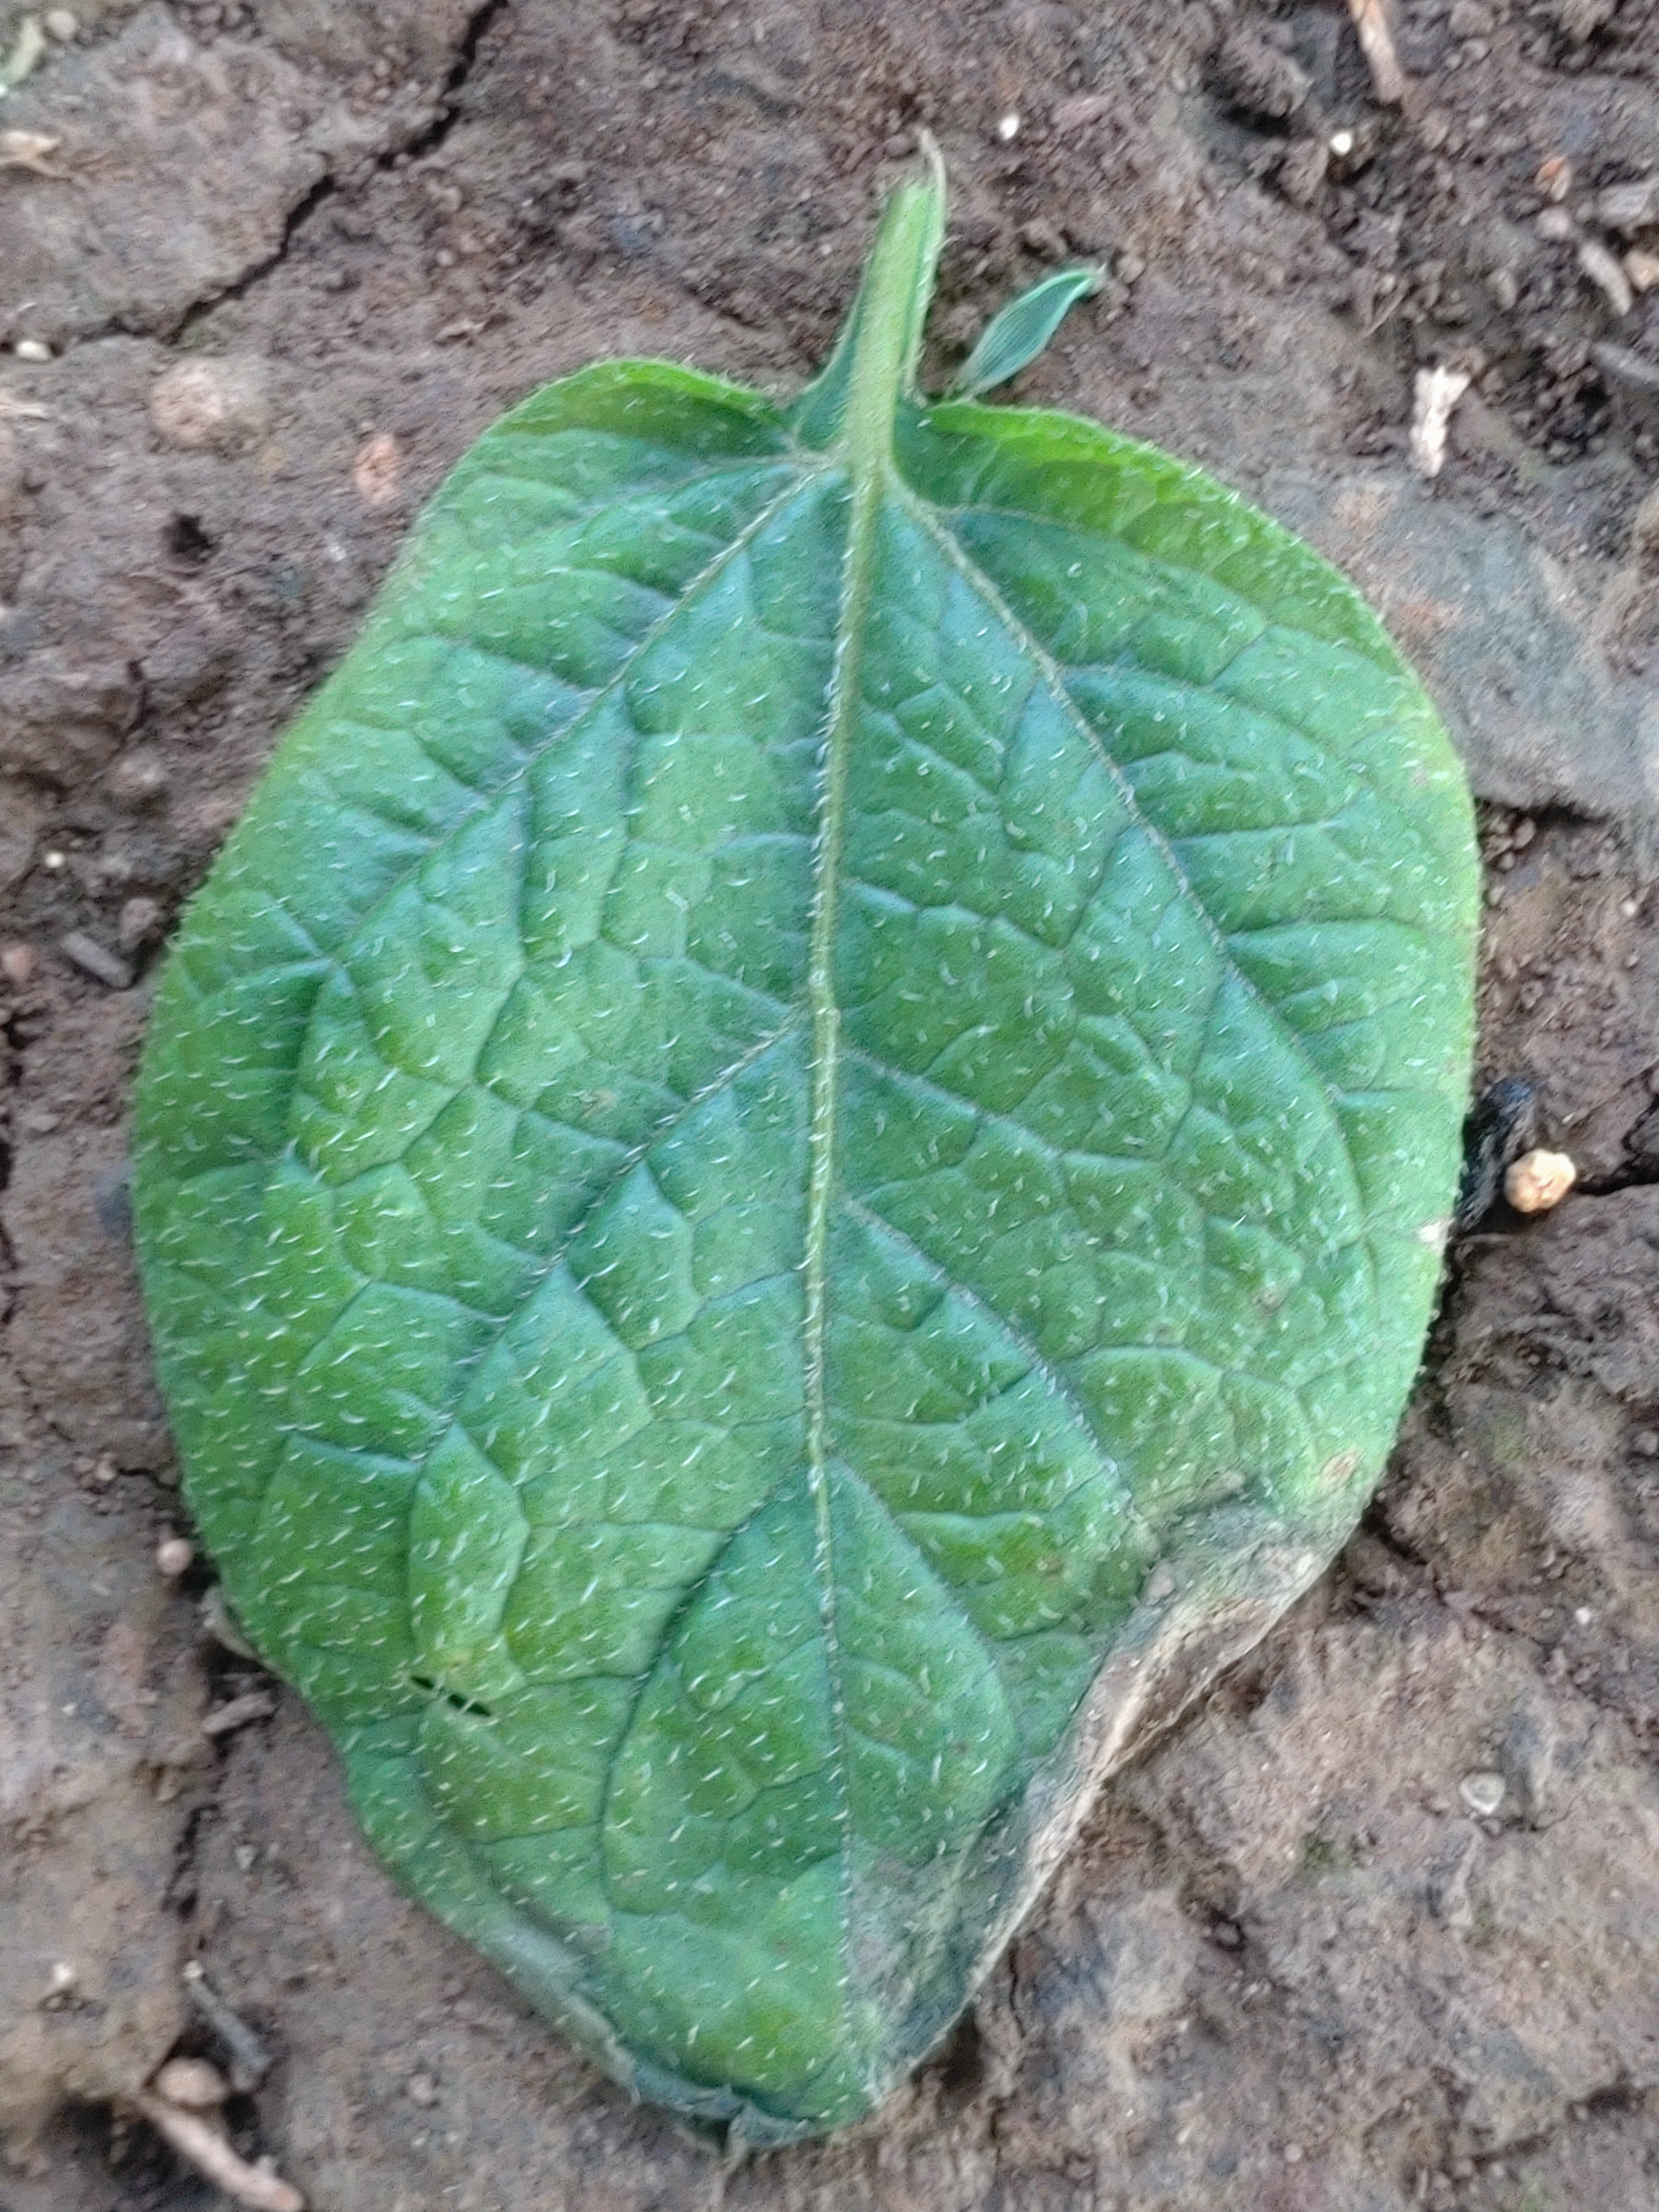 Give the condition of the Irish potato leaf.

early blight
